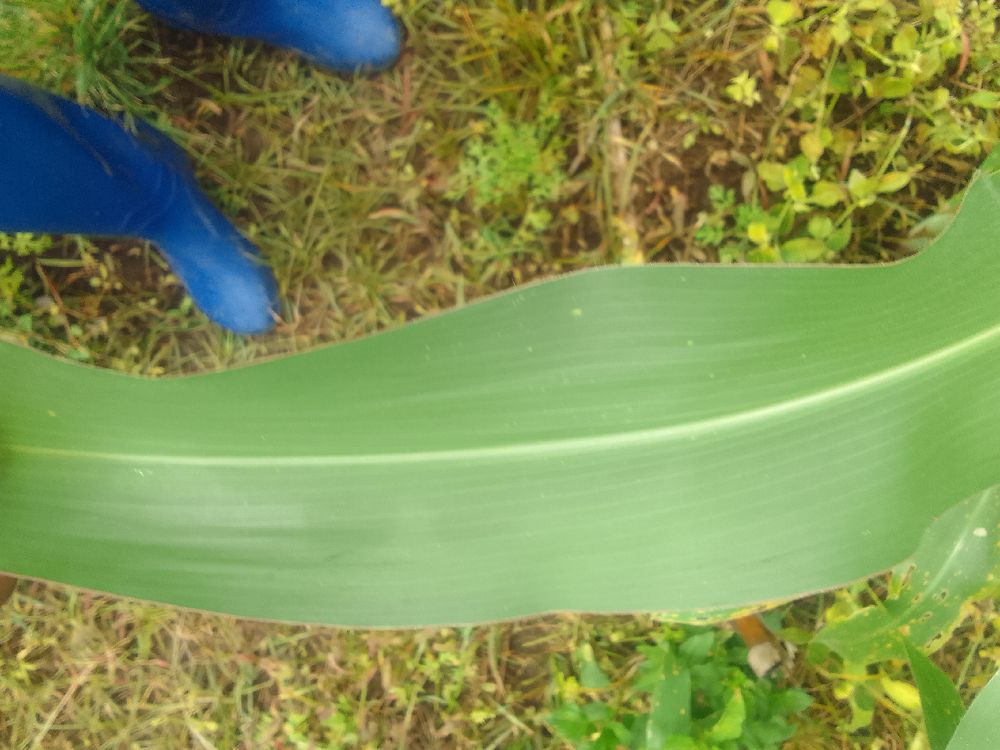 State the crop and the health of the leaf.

maize, healthy
